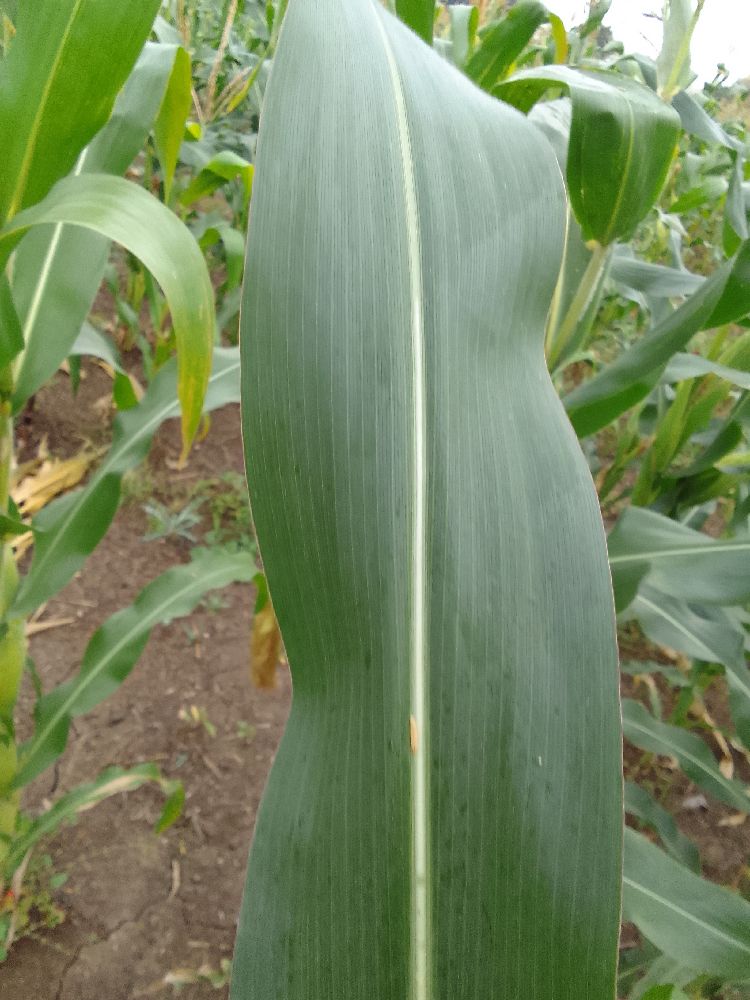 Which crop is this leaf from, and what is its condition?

maize, healthy
